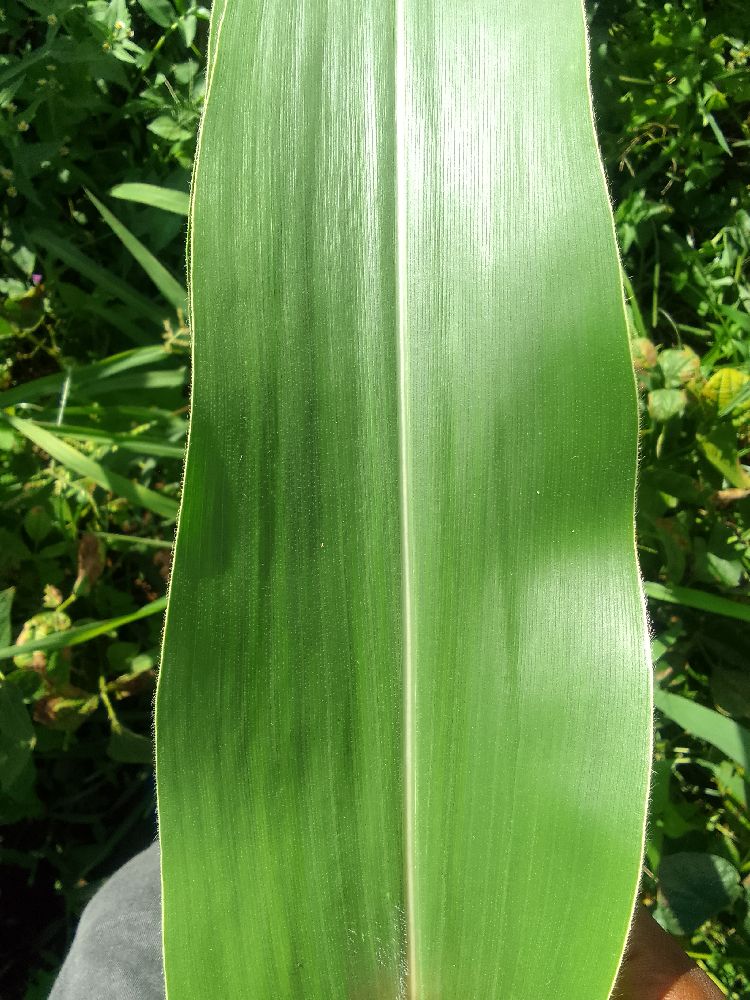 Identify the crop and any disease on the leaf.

maize, healthy
